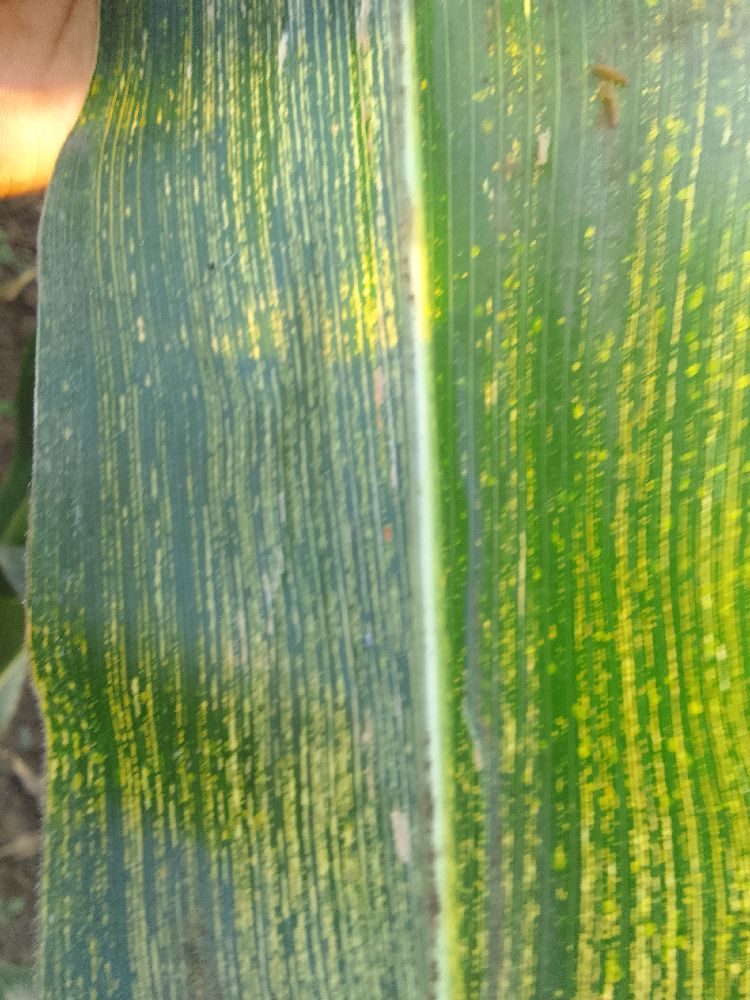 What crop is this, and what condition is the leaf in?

maize, maize streak virus
